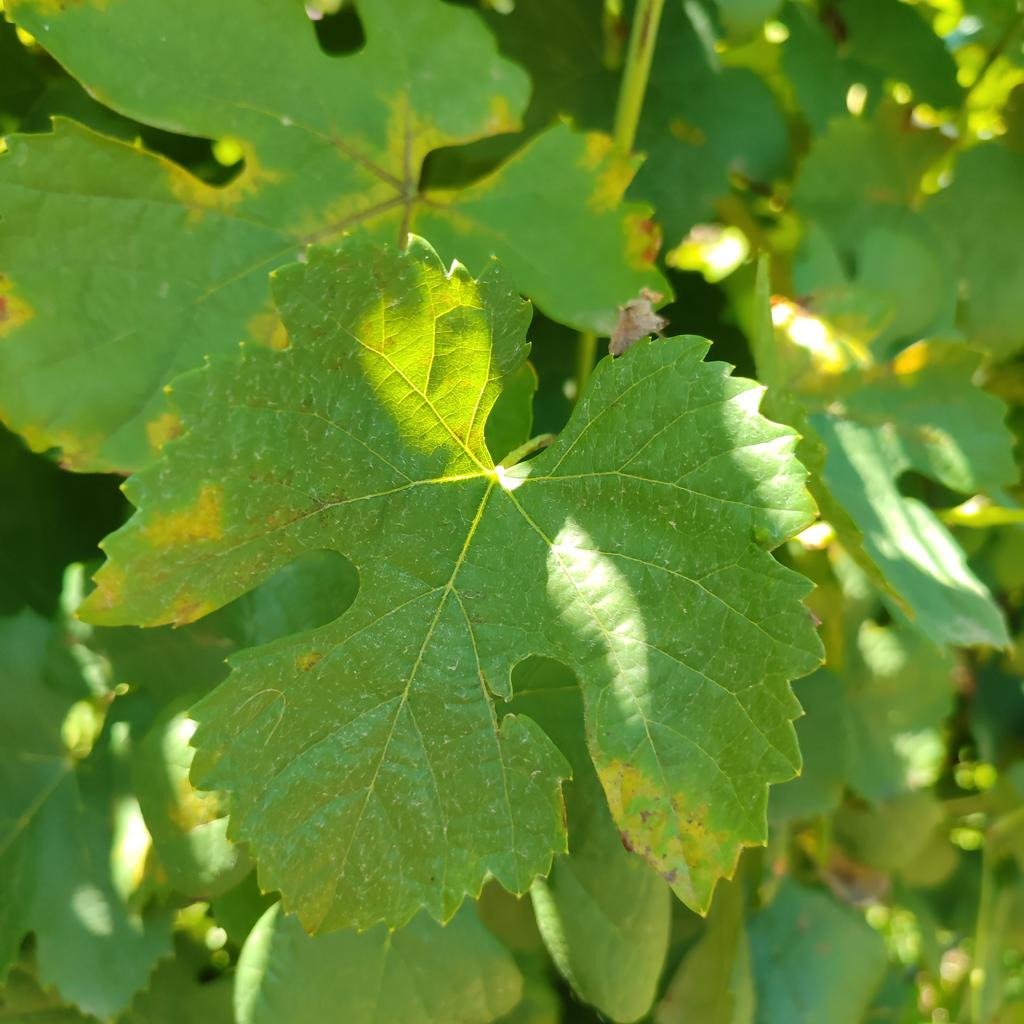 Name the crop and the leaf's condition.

grapevine, downy mildew
